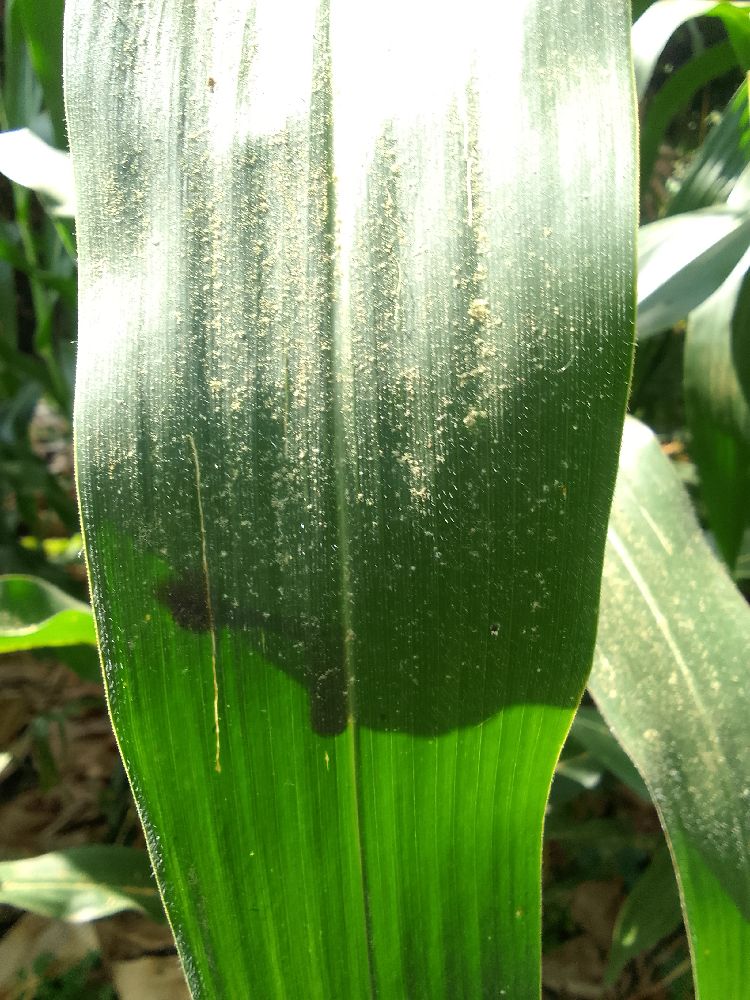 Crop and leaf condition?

maize, healthy
